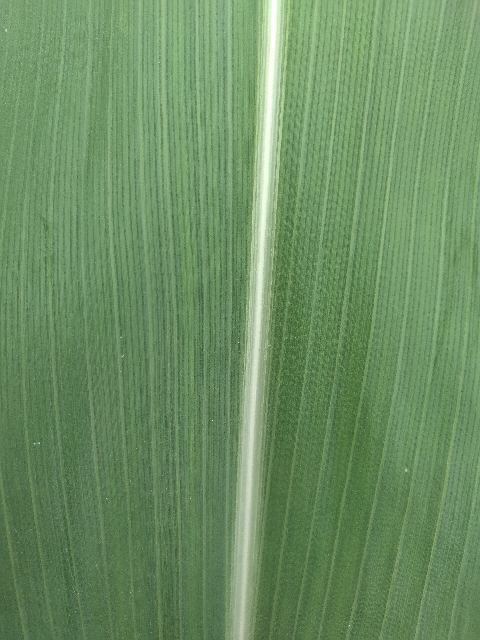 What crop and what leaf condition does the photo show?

maize, healthy
